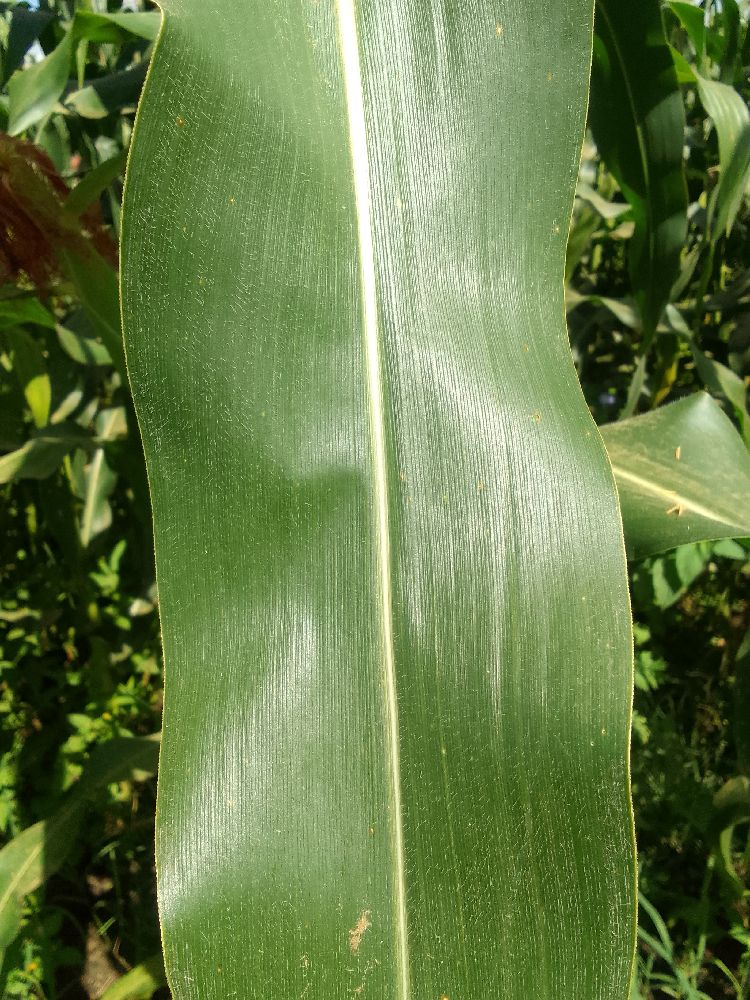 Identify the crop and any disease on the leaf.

maize, healthy
